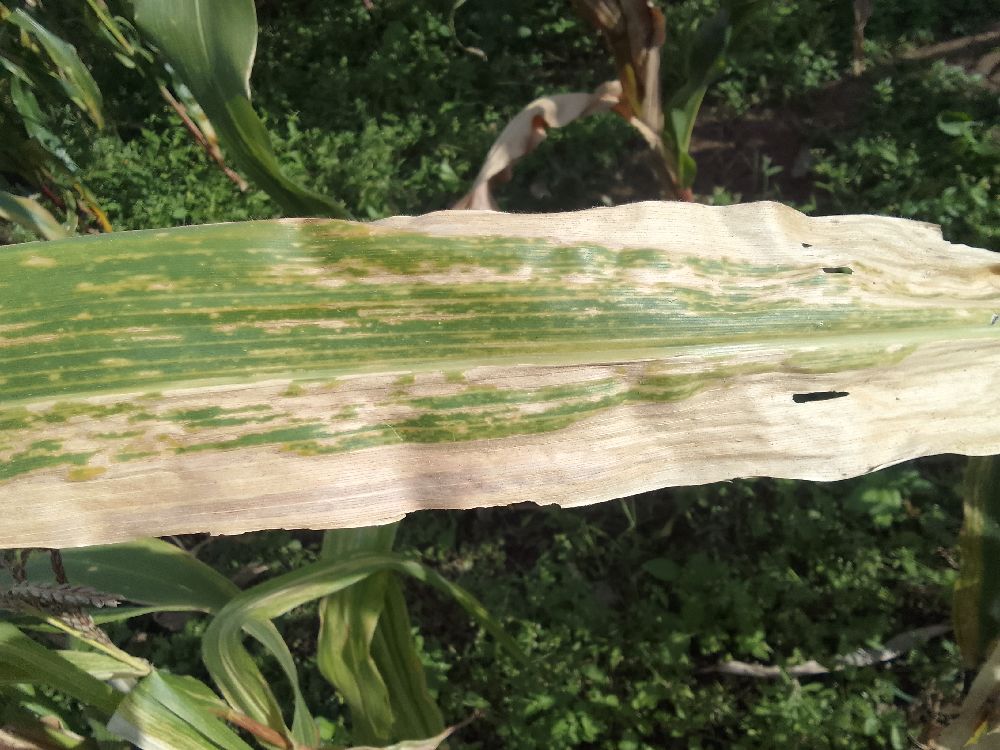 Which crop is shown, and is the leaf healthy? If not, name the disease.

maize, maize lethal necrosis
